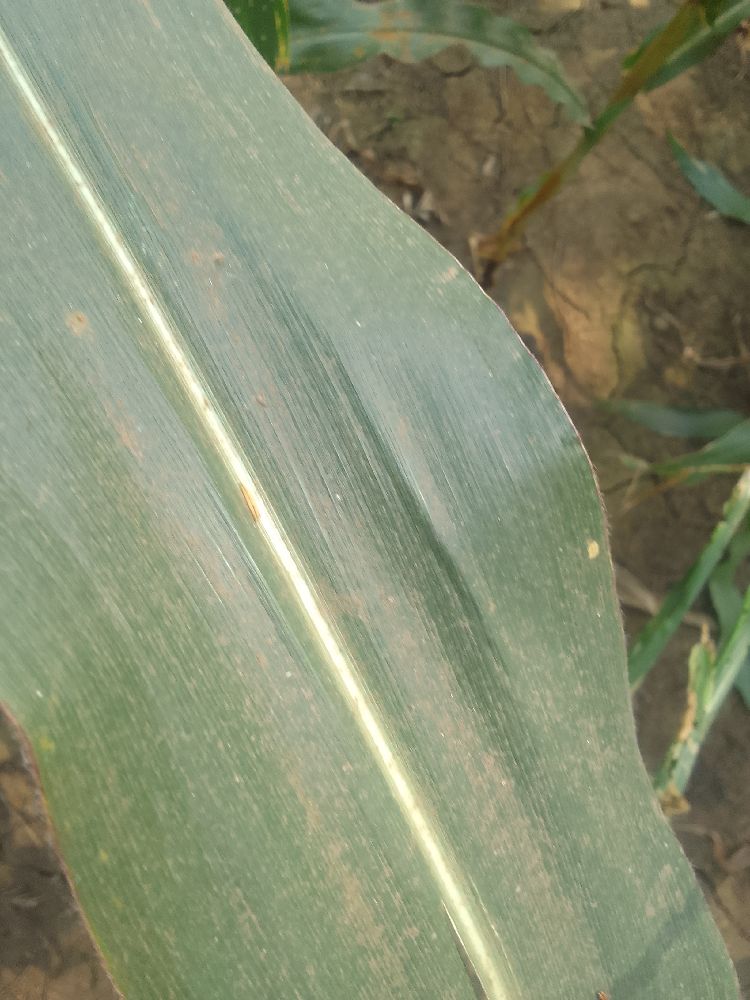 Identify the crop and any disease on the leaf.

maize, healthy
